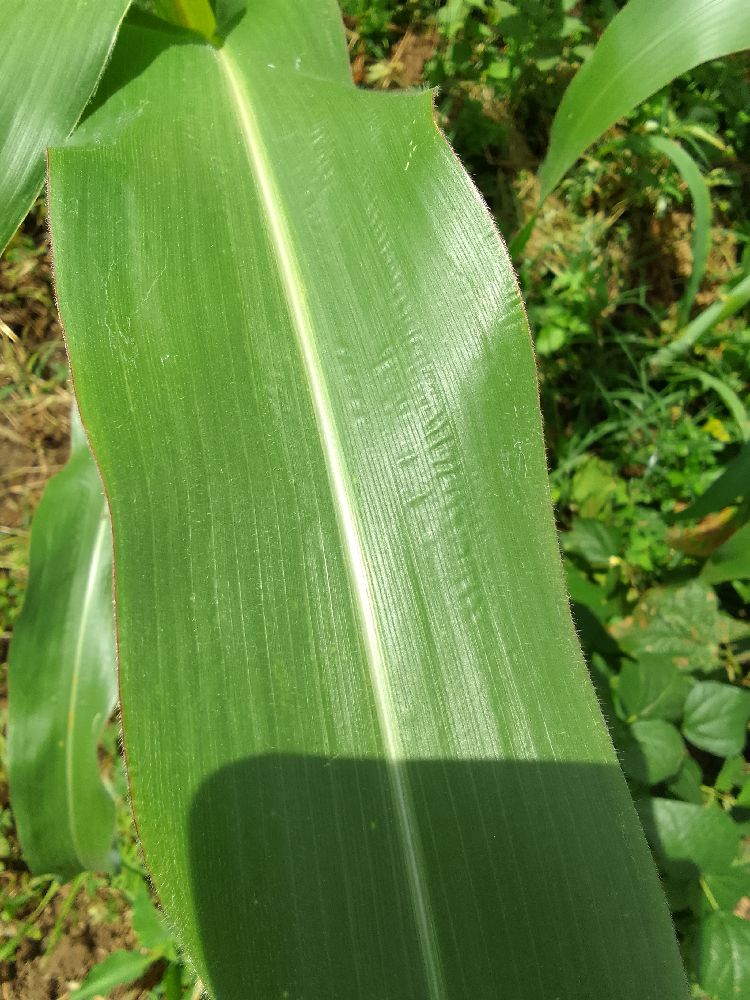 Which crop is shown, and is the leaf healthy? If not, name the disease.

maize, healthy
